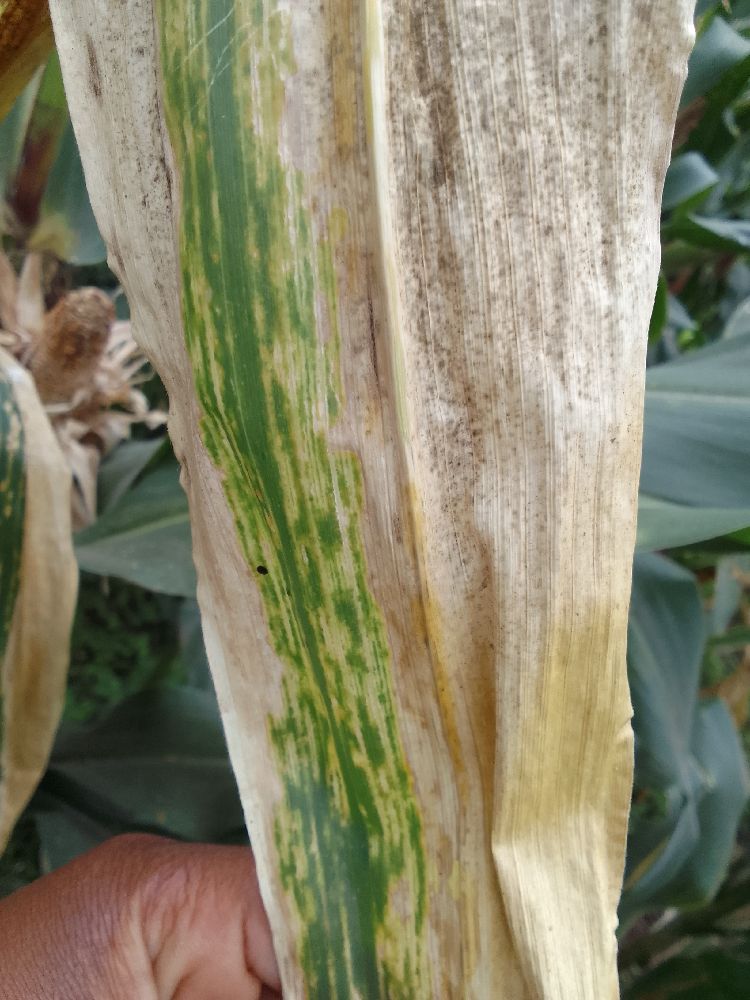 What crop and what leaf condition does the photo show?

maize, maize lethal necrosis
